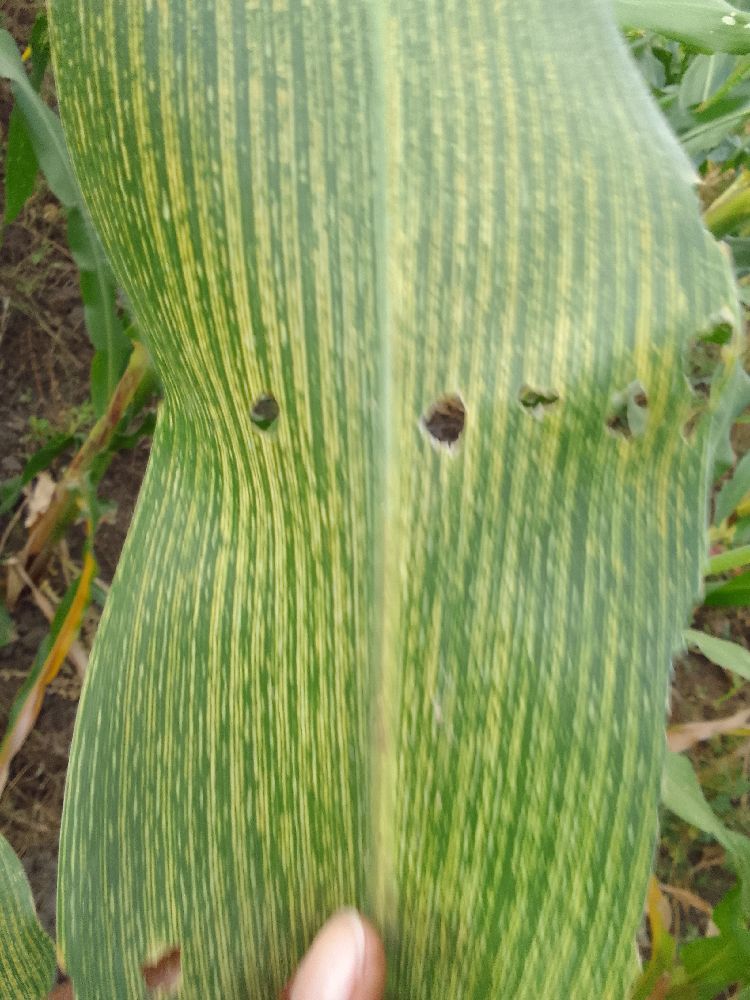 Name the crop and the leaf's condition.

maize, maize streak virus
